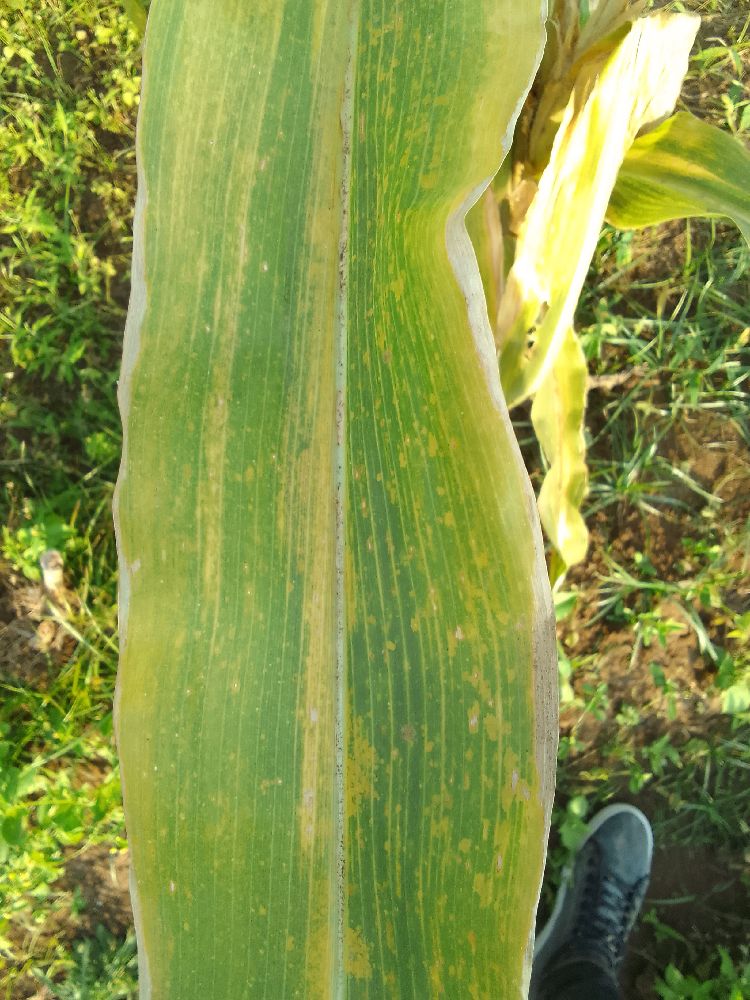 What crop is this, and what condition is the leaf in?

maize, maize lethal necrosis
